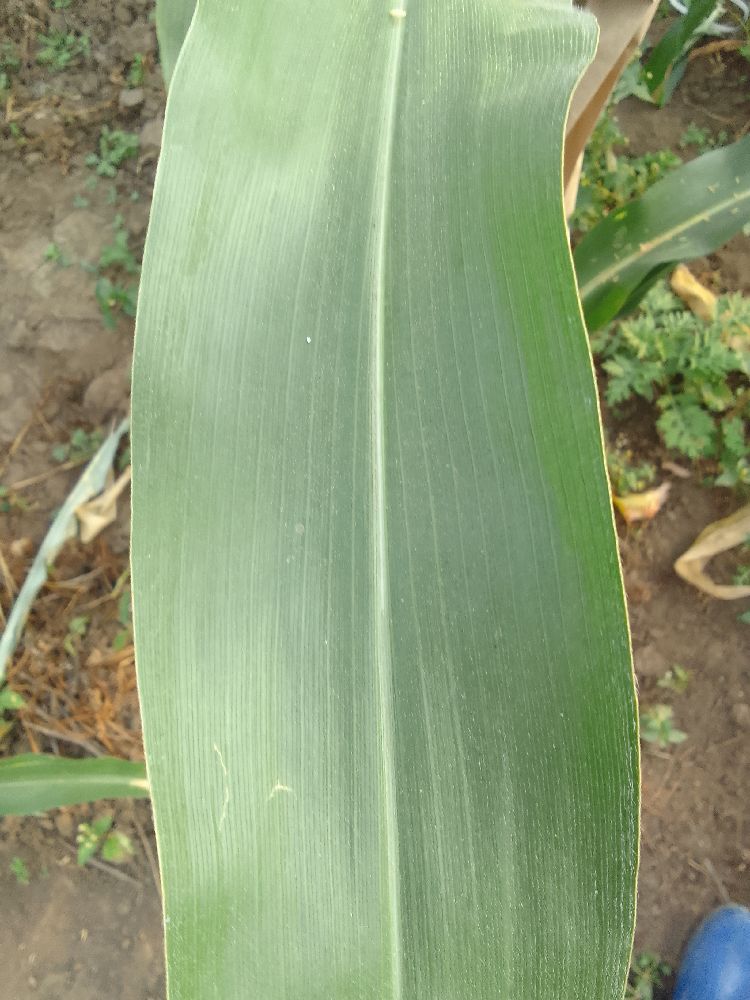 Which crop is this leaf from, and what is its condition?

maize, healthy
